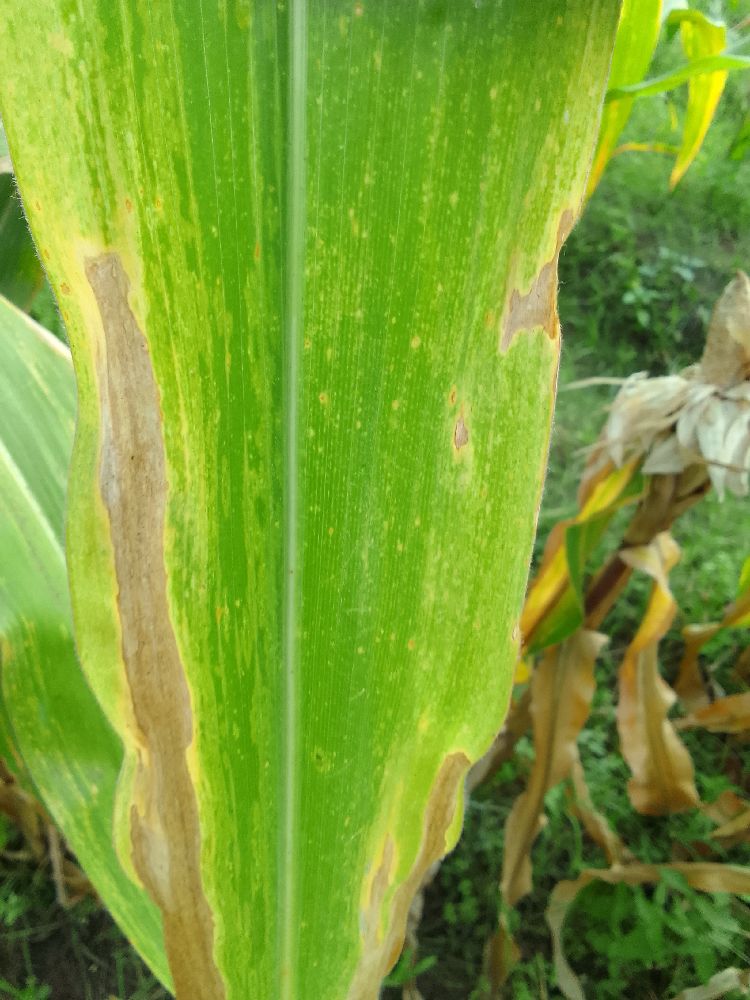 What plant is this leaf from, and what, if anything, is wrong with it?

maize, maize lethal necrosis
